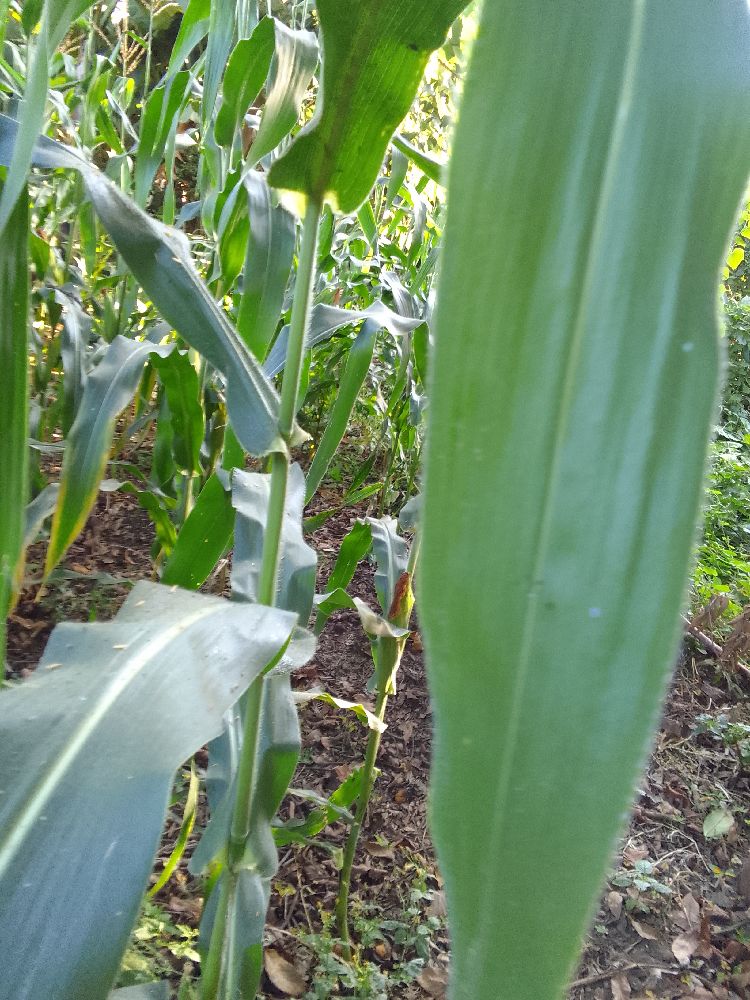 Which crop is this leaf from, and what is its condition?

maize, healthy
